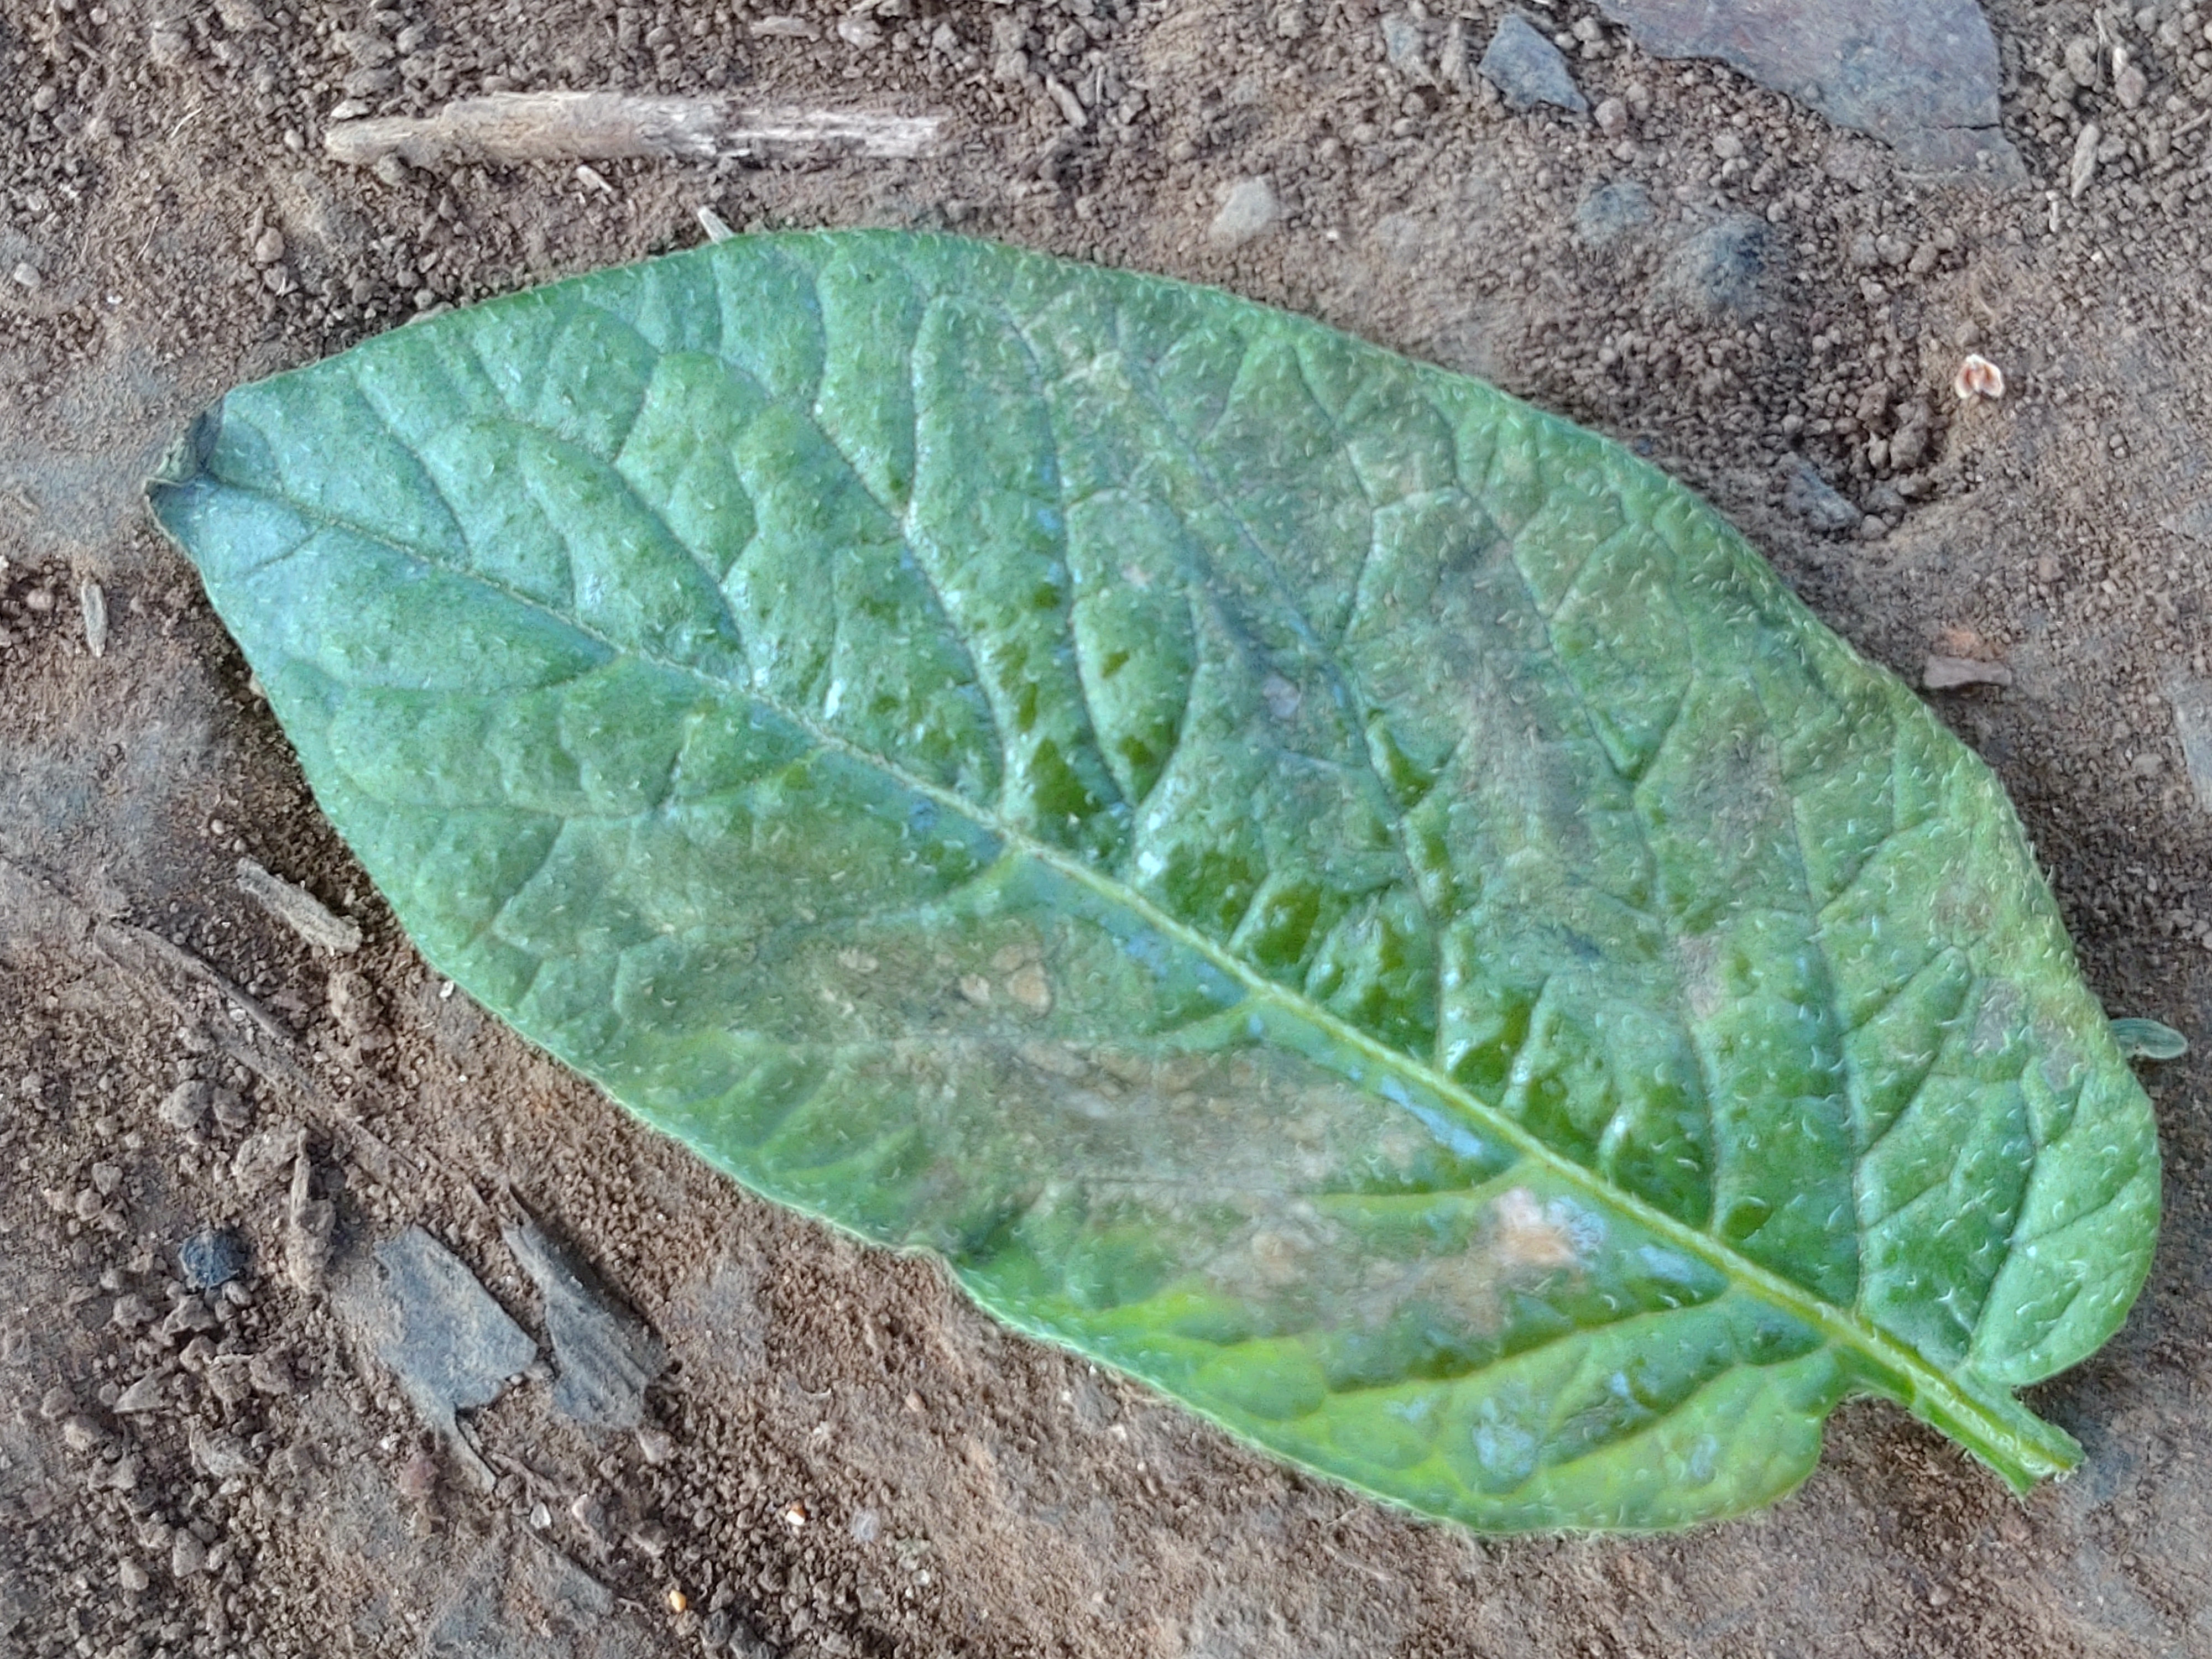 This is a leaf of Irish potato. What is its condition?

early blight
